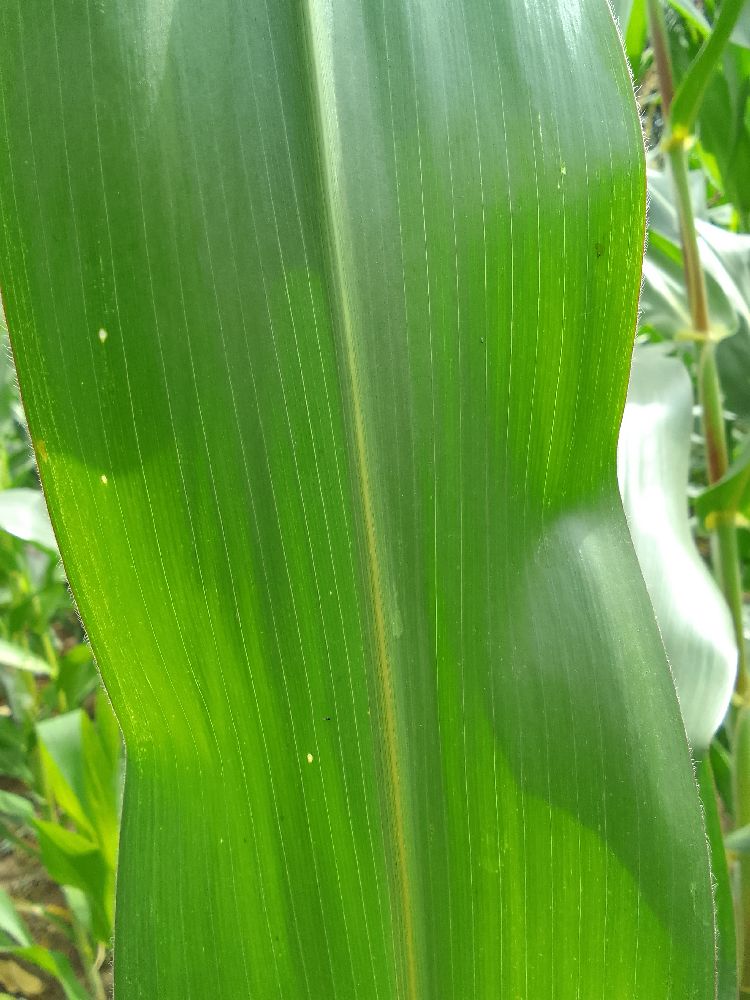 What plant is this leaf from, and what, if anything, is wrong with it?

maize, healthy
